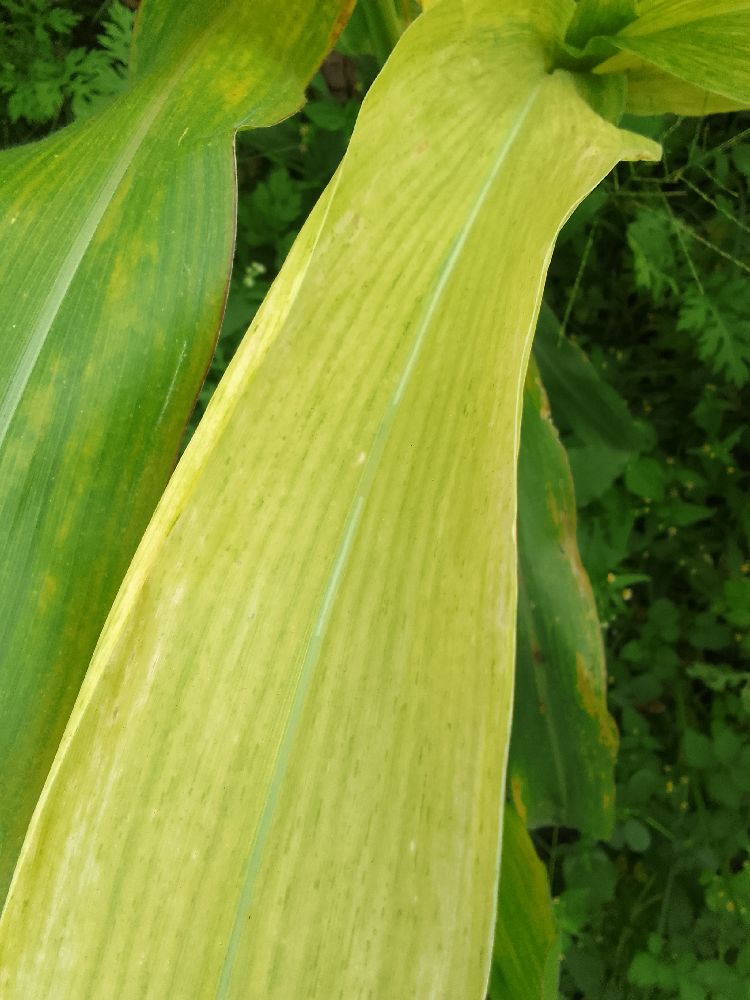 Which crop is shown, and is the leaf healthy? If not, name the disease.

maize, maize lethal necrosis
